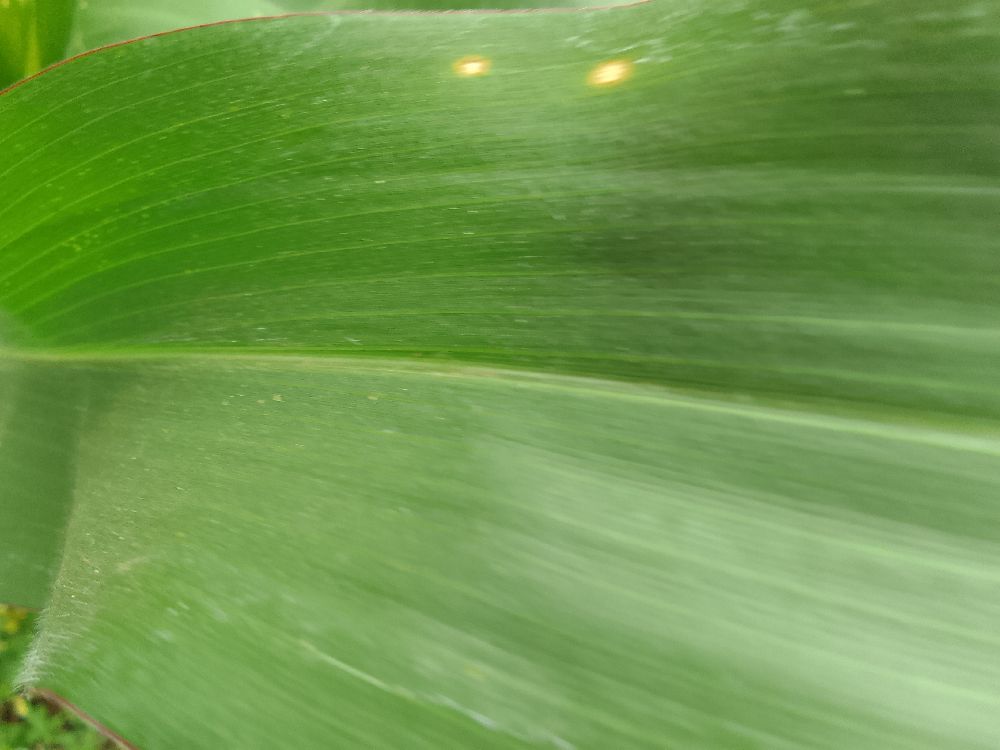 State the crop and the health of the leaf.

maize, healthy
